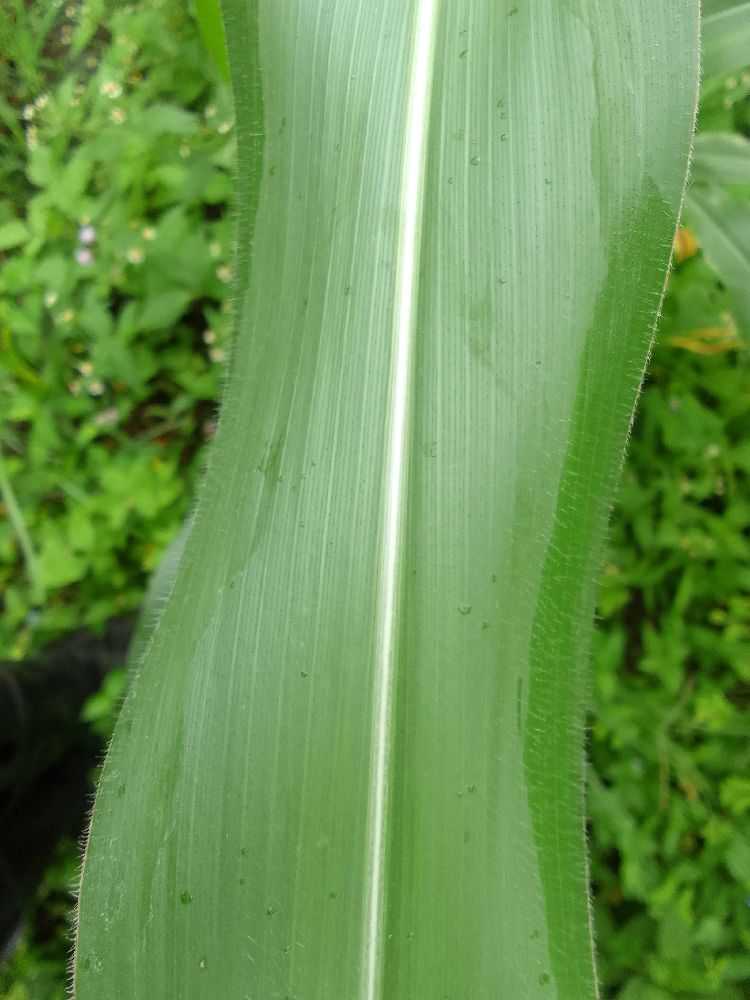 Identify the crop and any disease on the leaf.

maize, healthy
